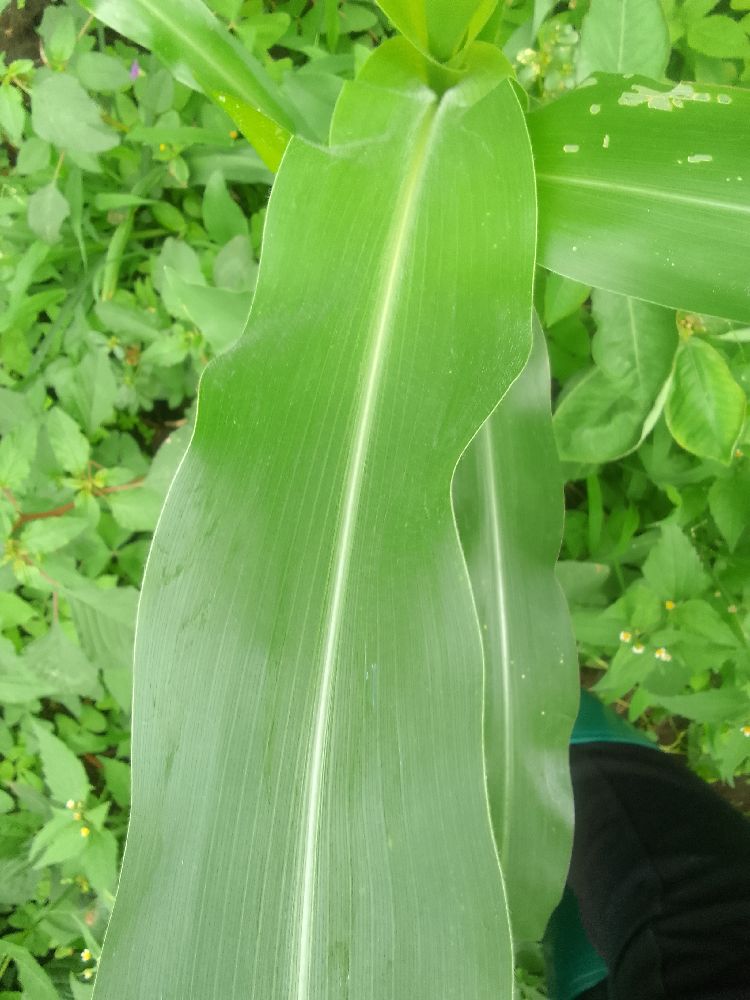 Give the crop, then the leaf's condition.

maize, healthy
